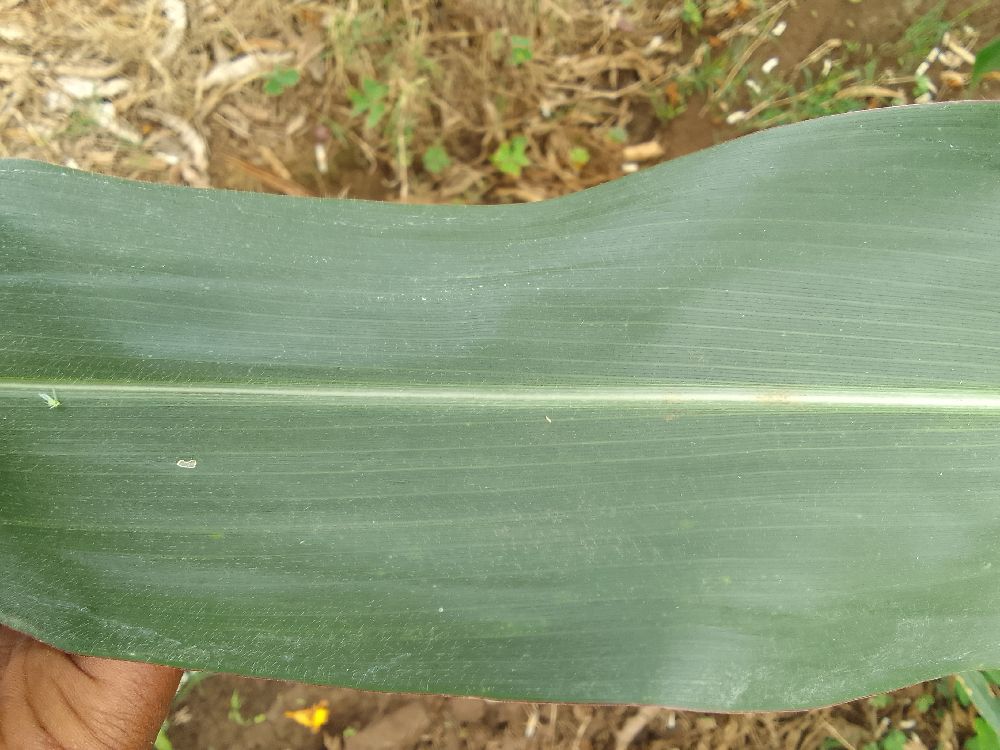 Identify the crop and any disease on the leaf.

maize, healthy
